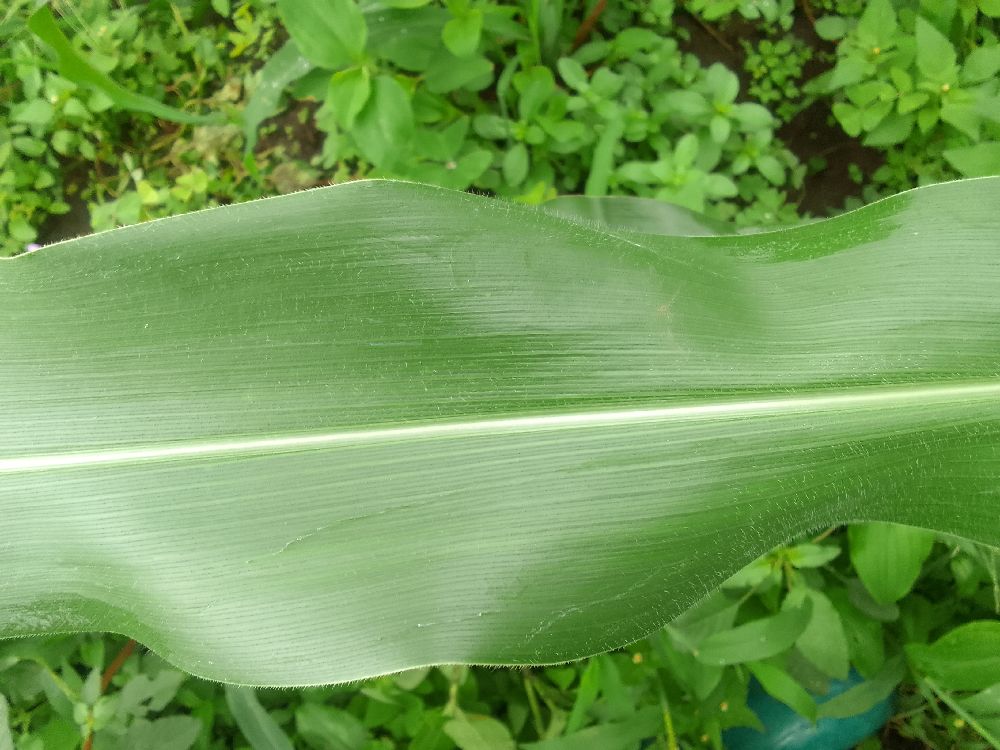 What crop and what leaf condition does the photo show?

maize, healthy
